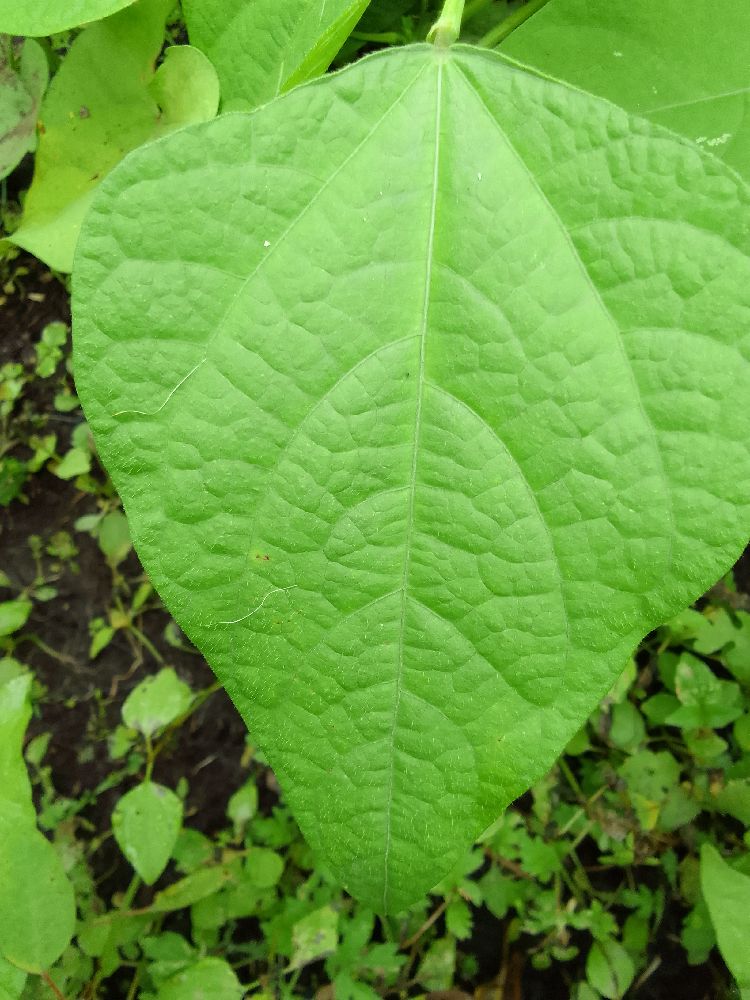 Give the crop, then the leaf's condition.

common bean, healthy
